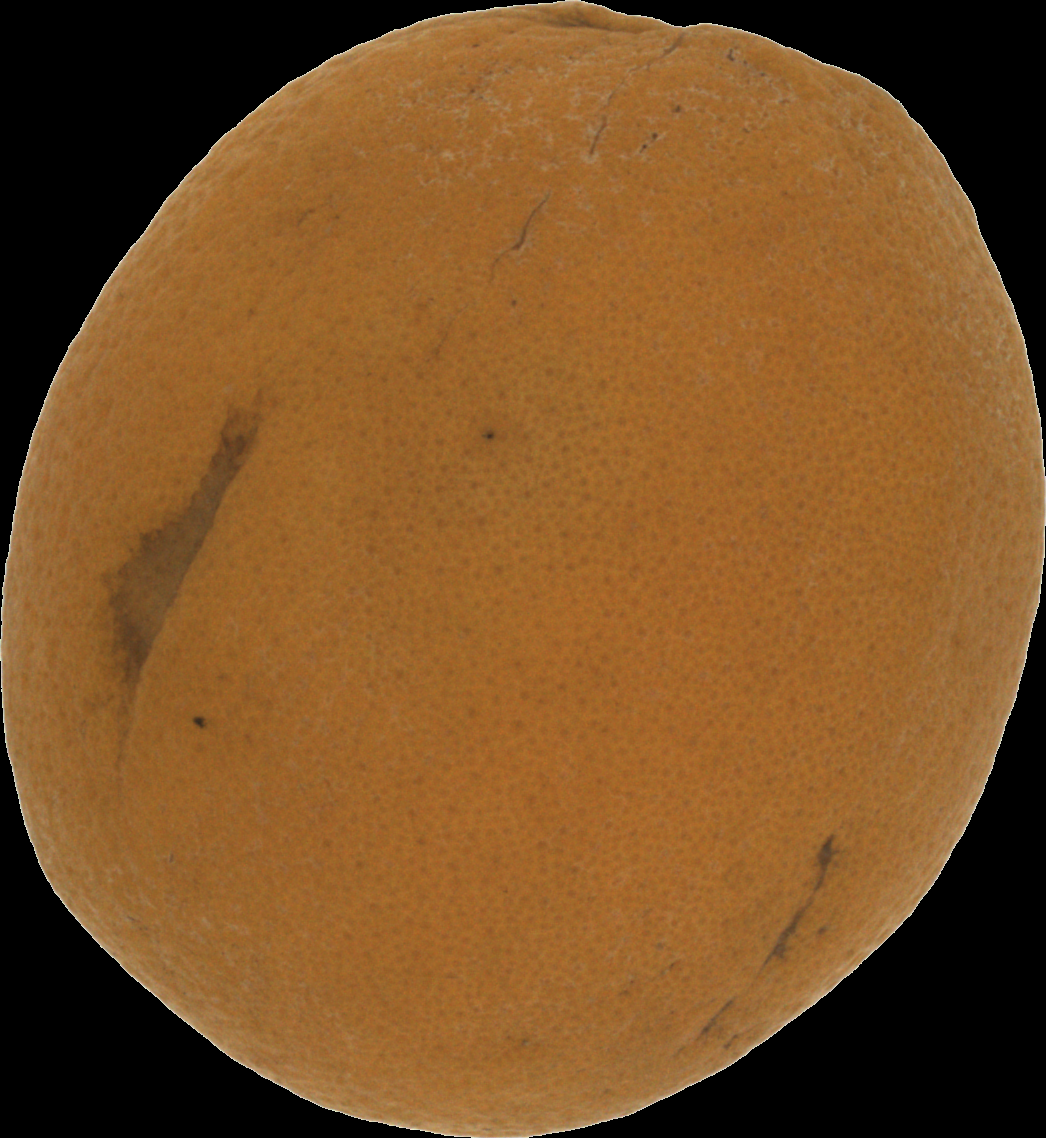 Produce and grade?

orange, bad
